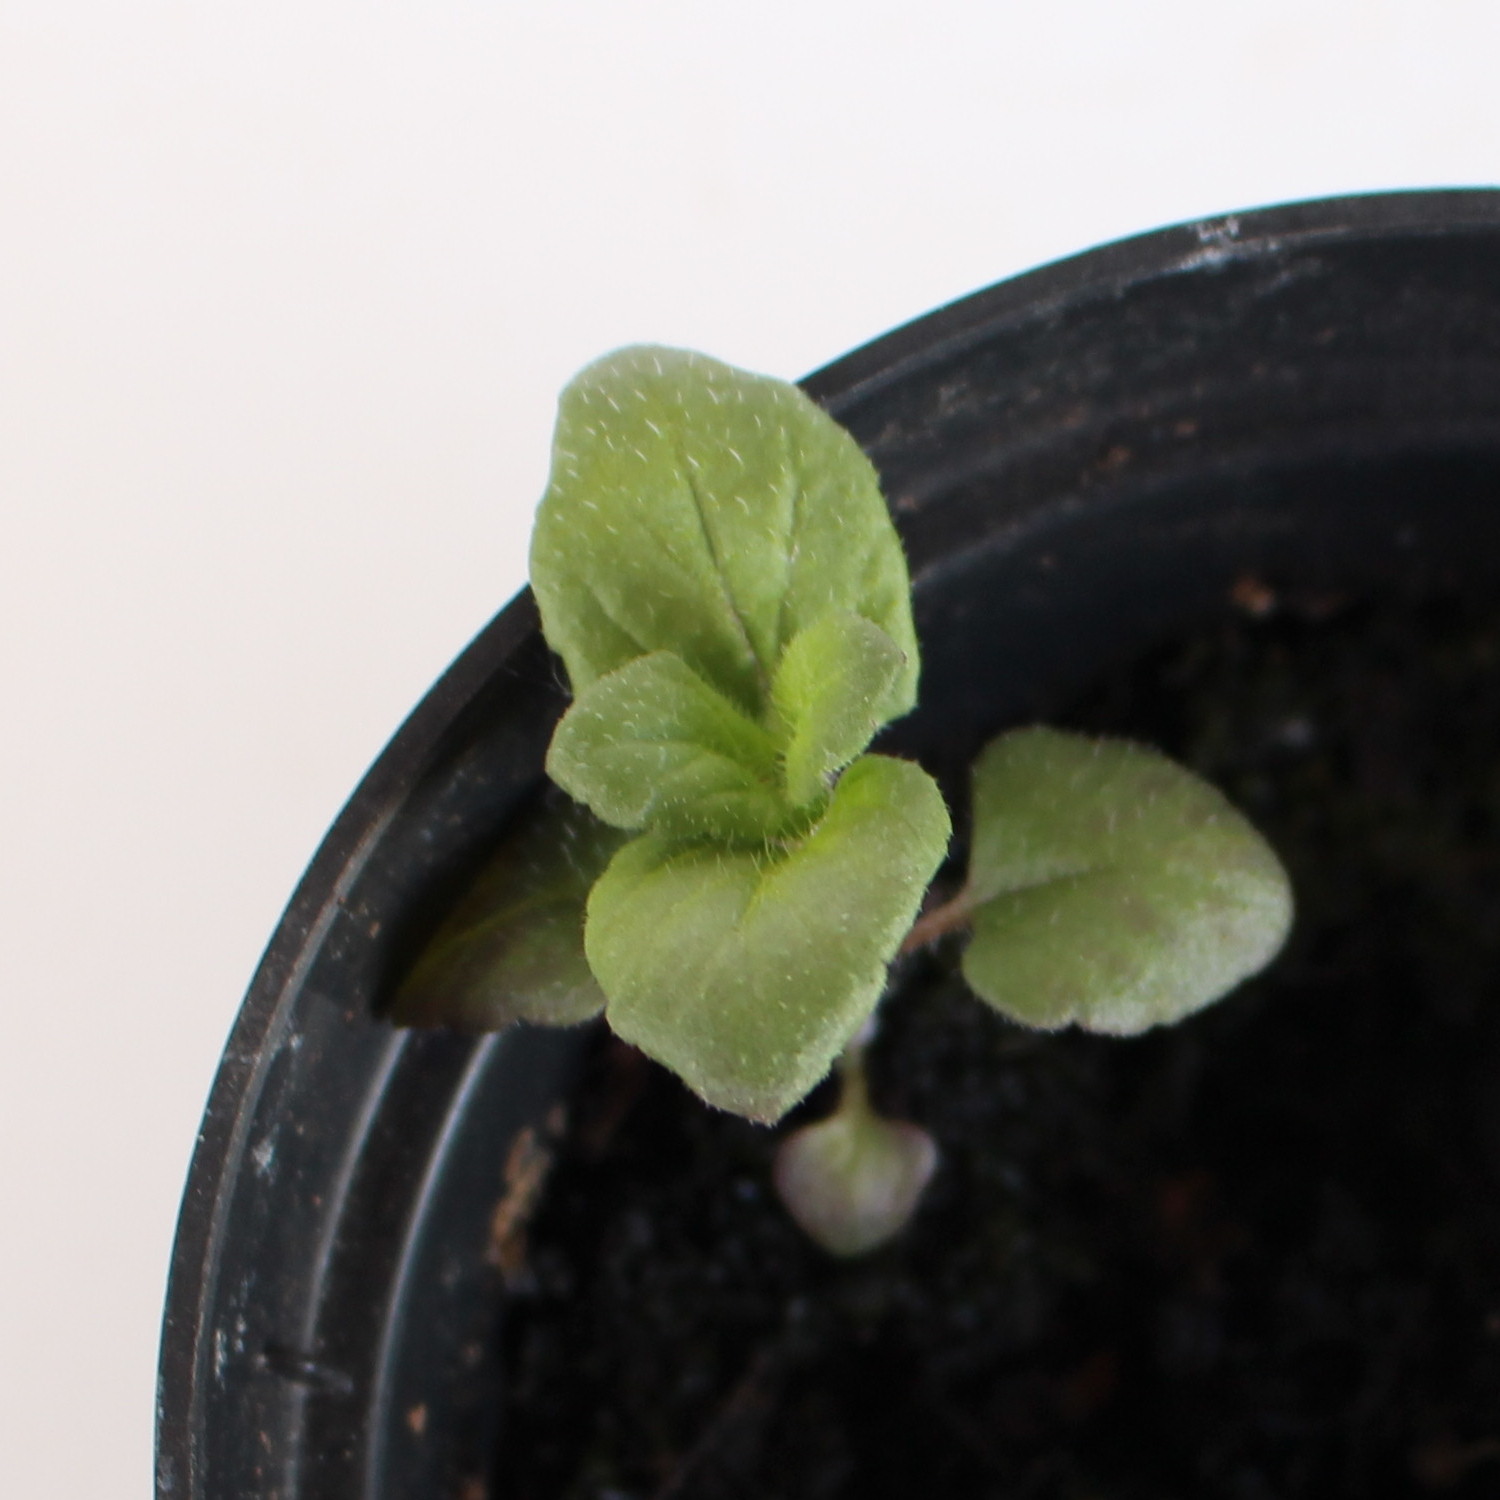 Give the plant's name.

Veronica persica
